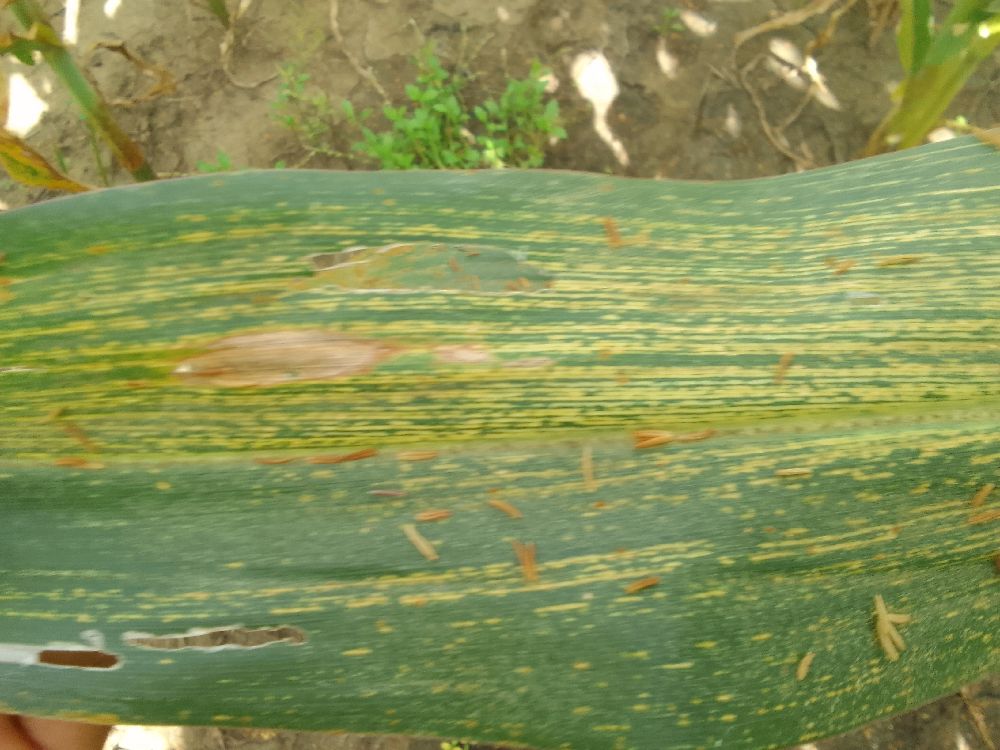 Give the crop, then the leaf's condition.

maize, maize streak virus
